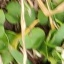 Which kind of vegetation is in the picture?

grass
